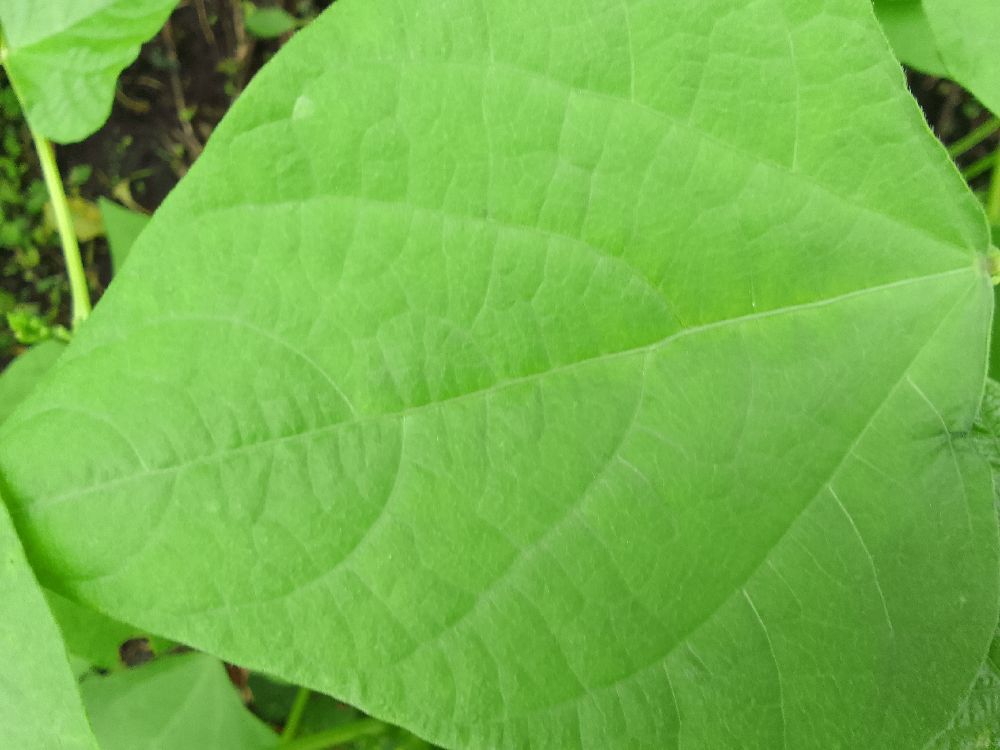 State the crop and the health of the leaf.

common bean, healthy
